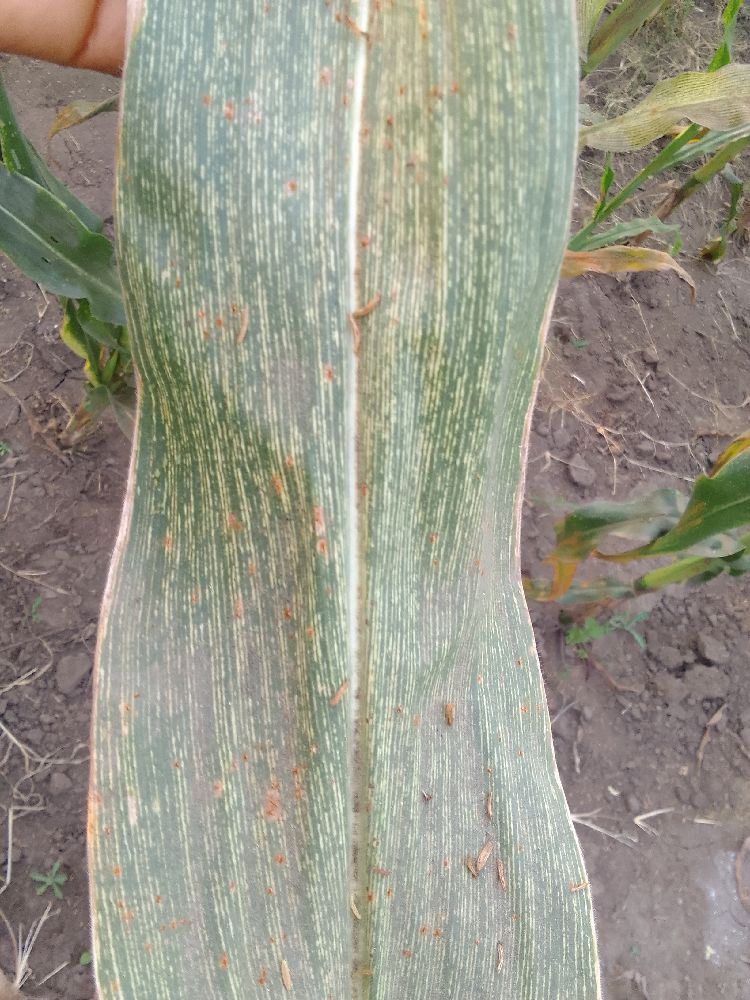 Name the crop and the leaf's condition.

maize, maize streak virus
